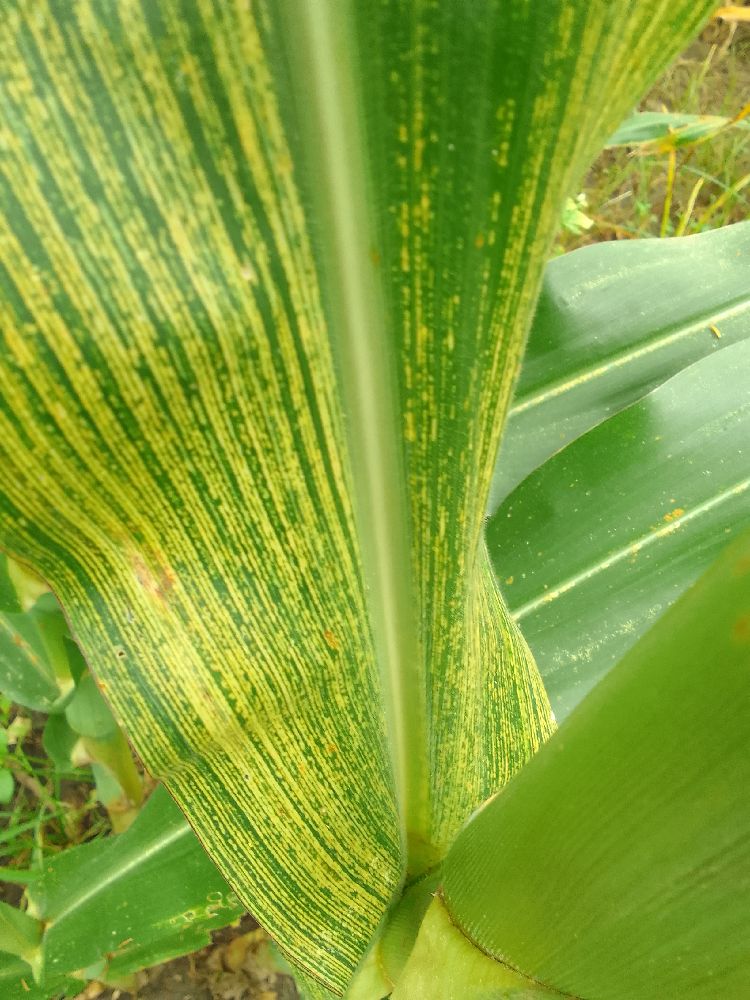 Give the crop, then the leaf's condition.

maize, maize streak virus
